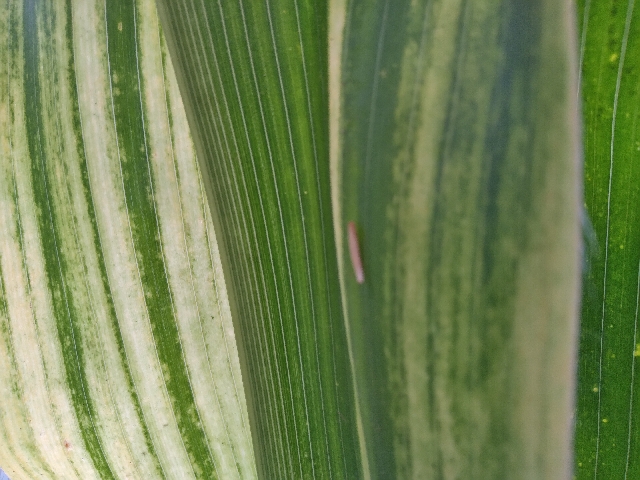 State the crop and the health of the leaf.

maize, maize lethal necrosis
